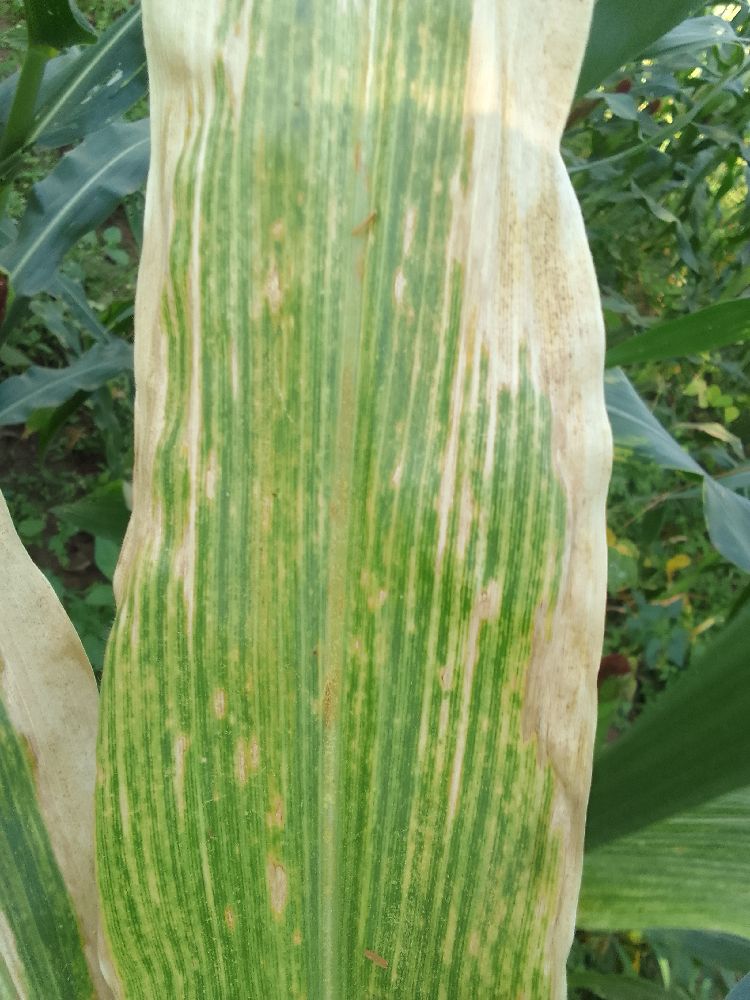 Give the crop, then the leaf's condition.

maize, maize lethal necrosis
